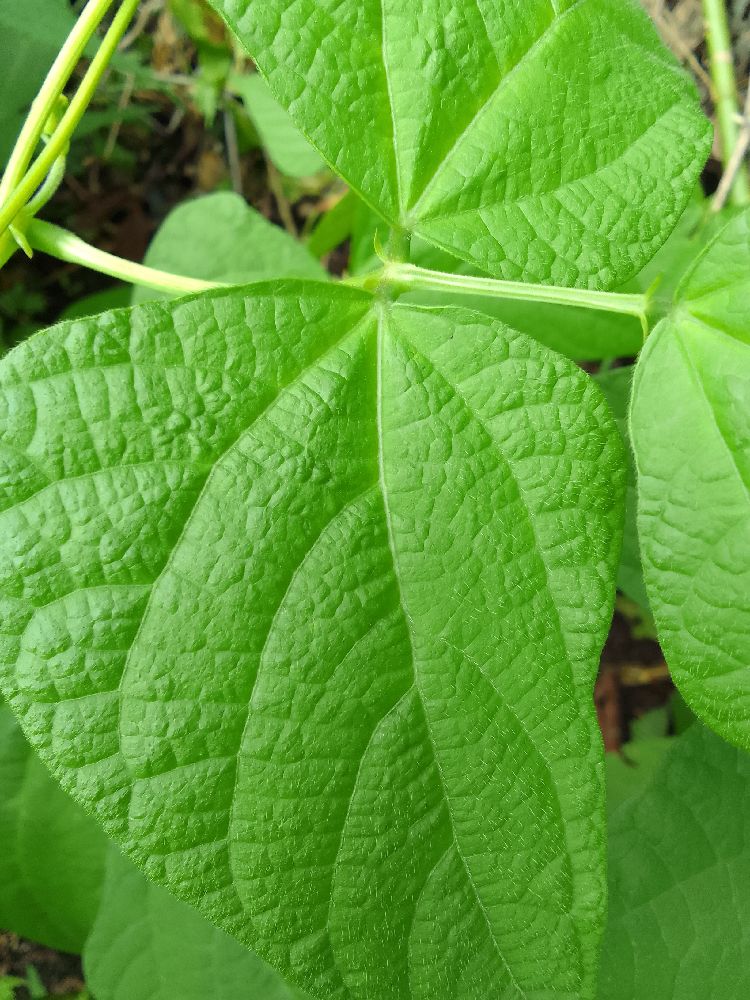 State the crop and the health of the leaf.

common bean, healthy
